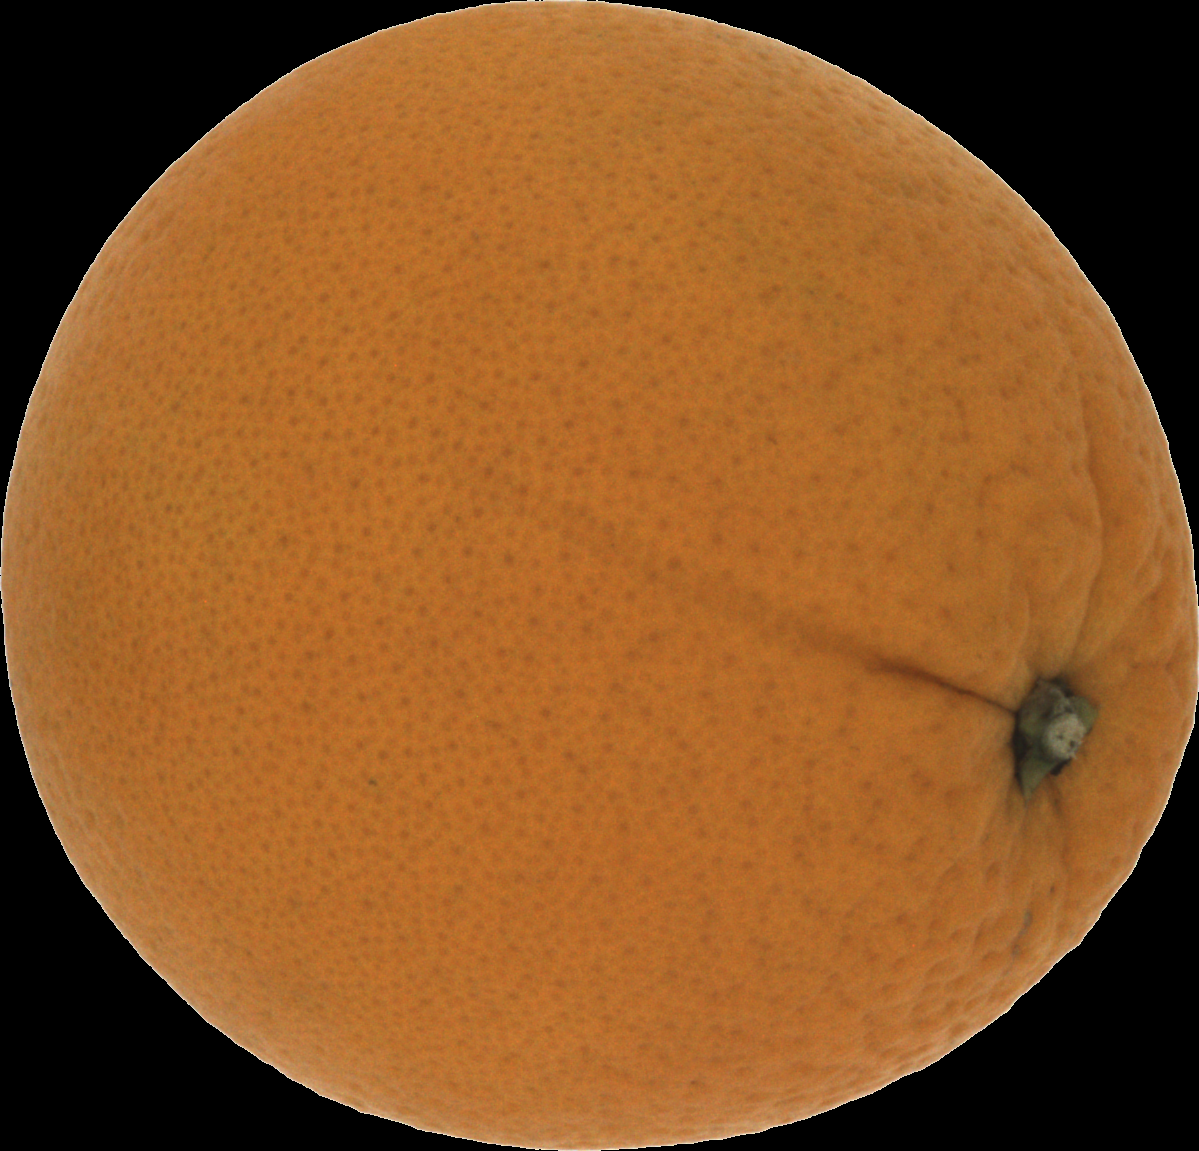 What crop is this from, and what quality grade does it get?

orange, good
